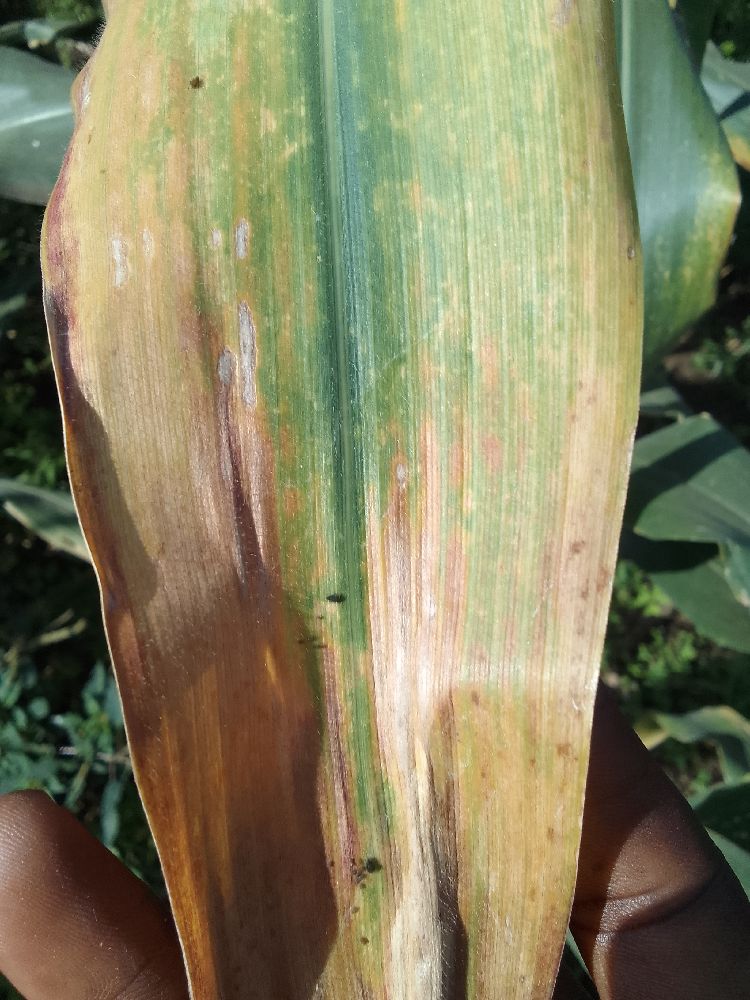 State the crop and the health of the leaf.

maize, maize lethal necrosis
